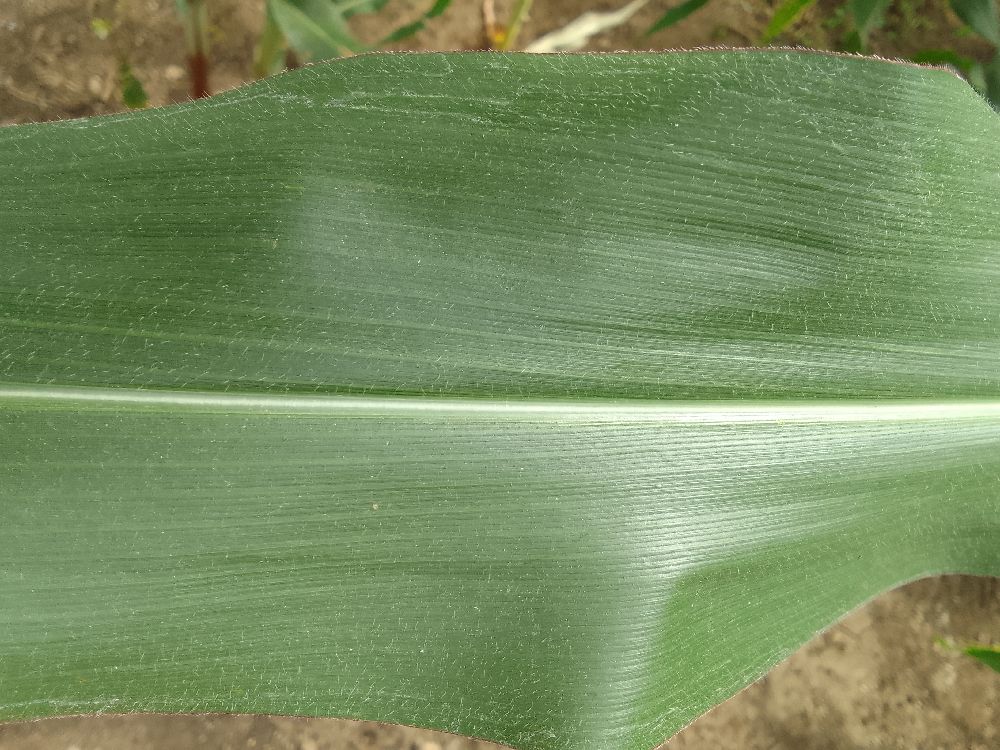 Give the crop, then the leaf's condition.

maize, healthy
